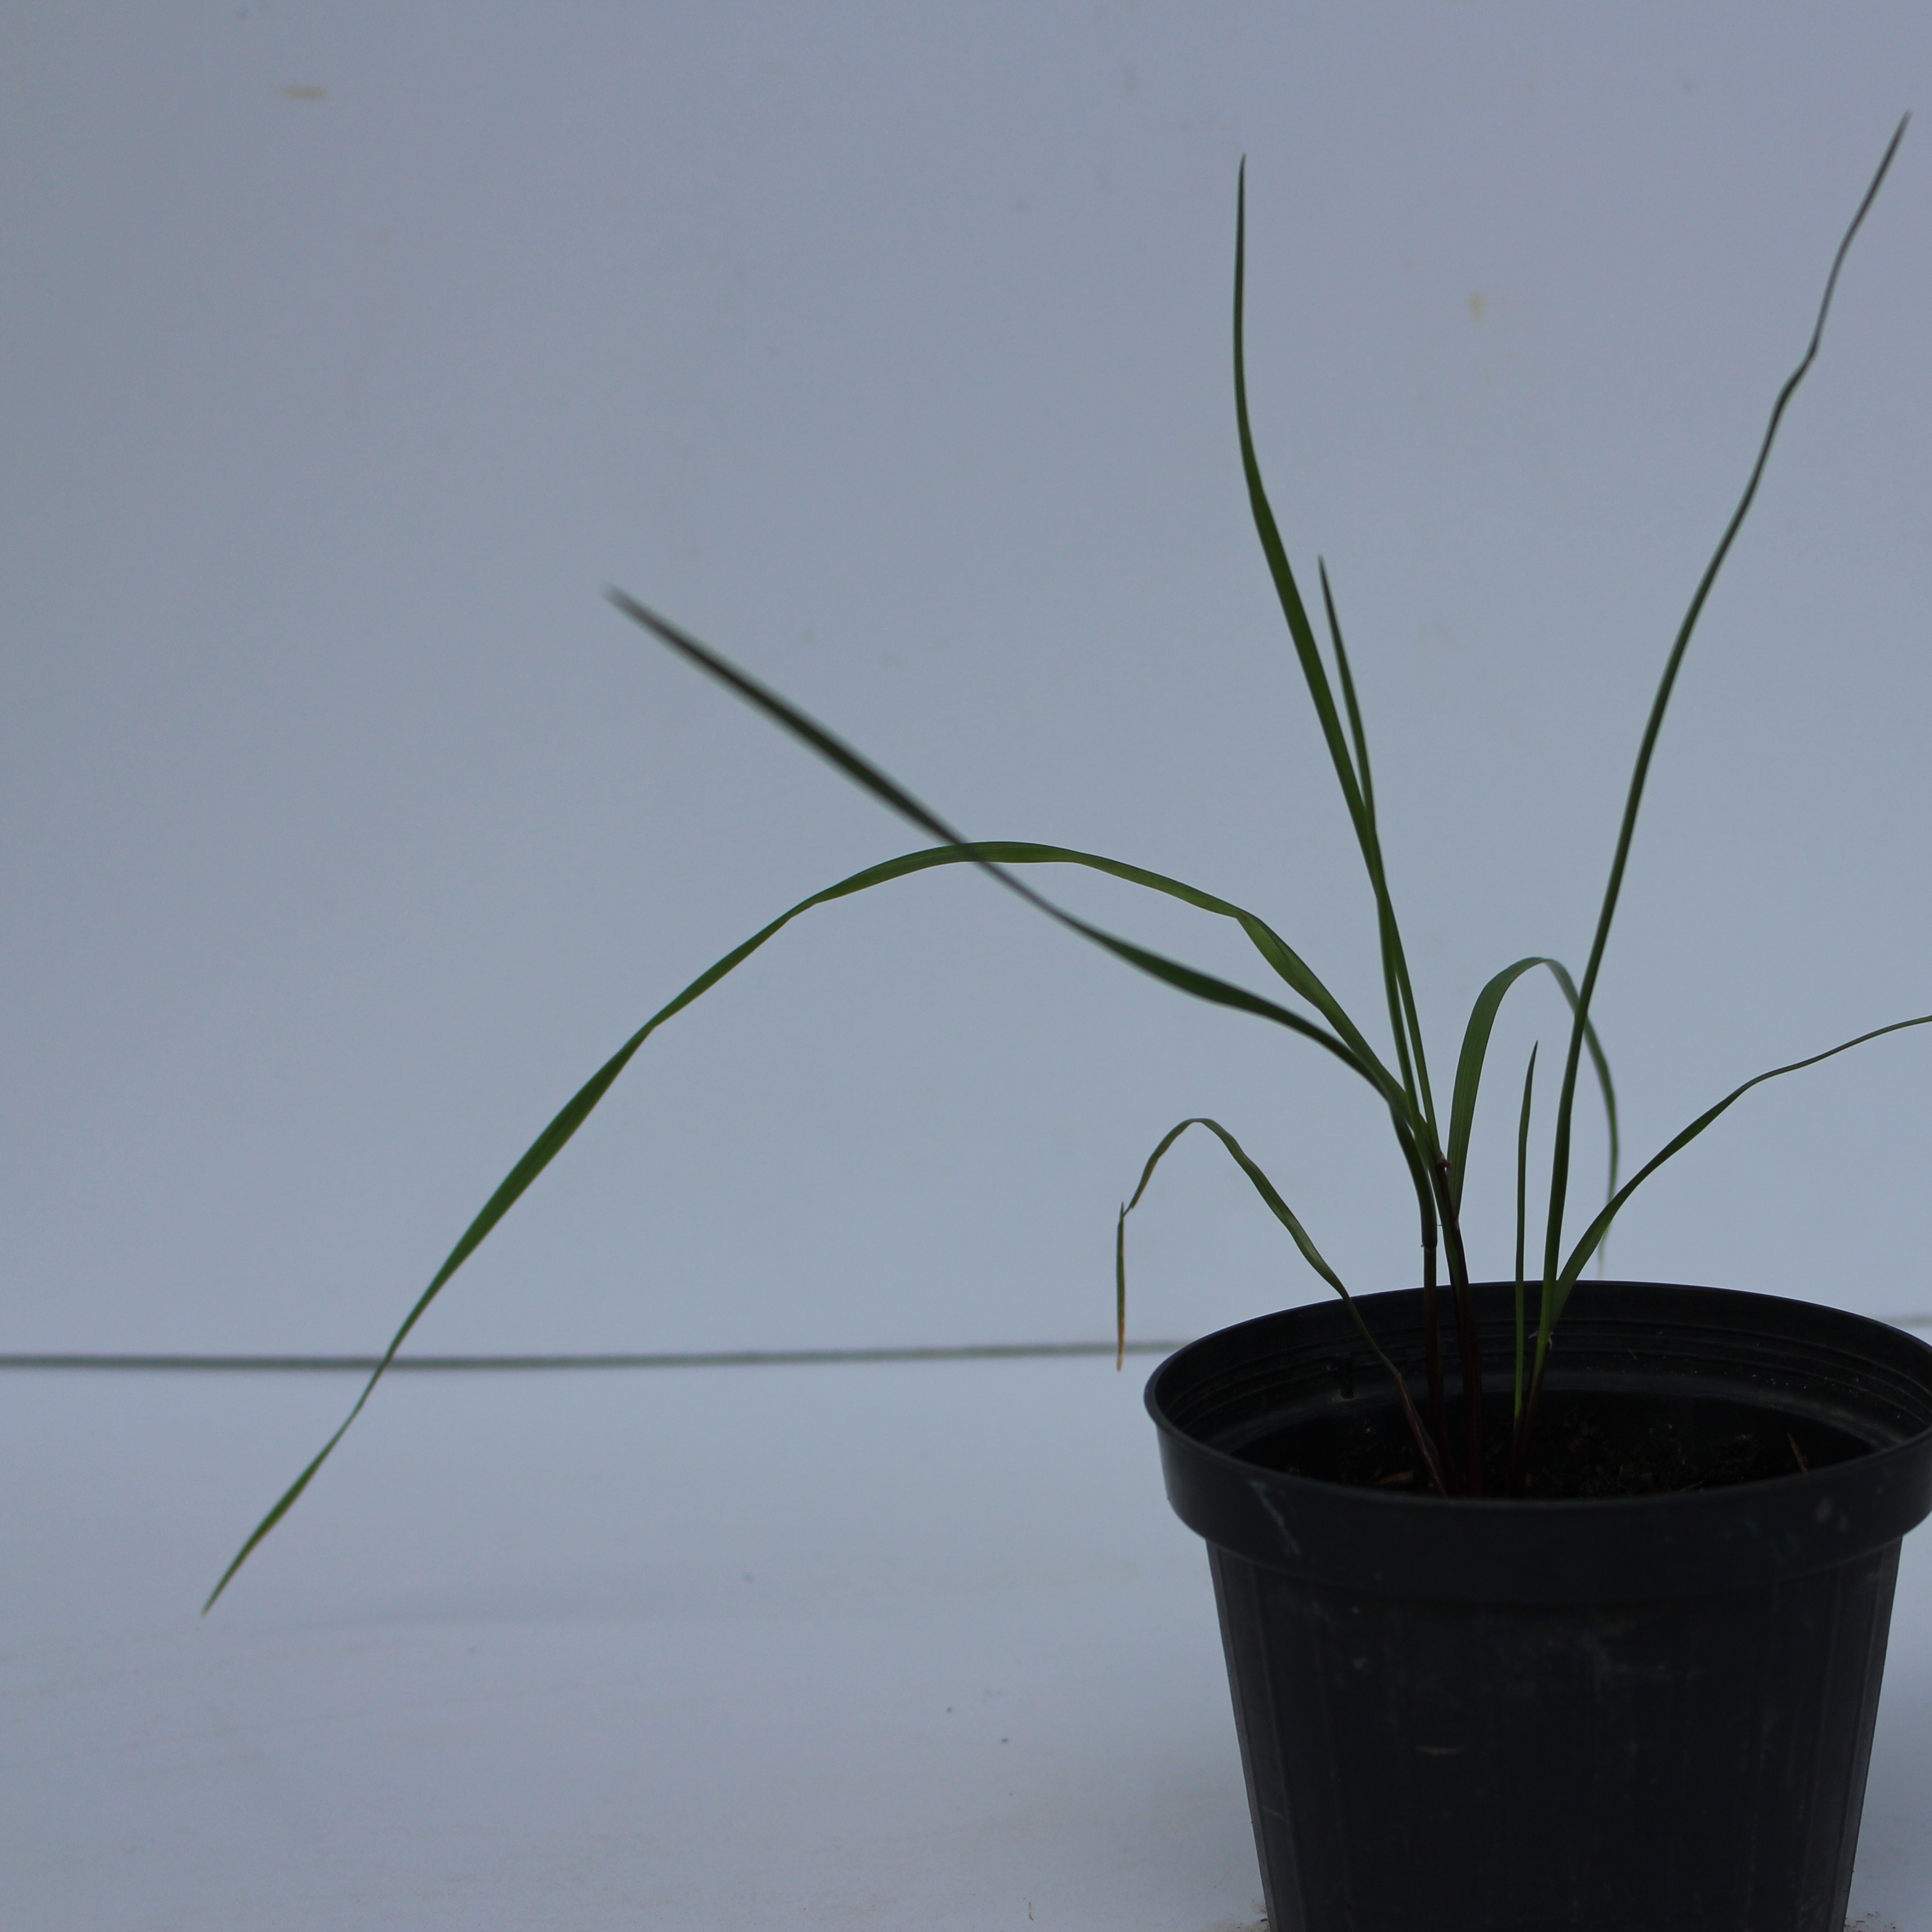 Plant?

Lolium multiflorum
